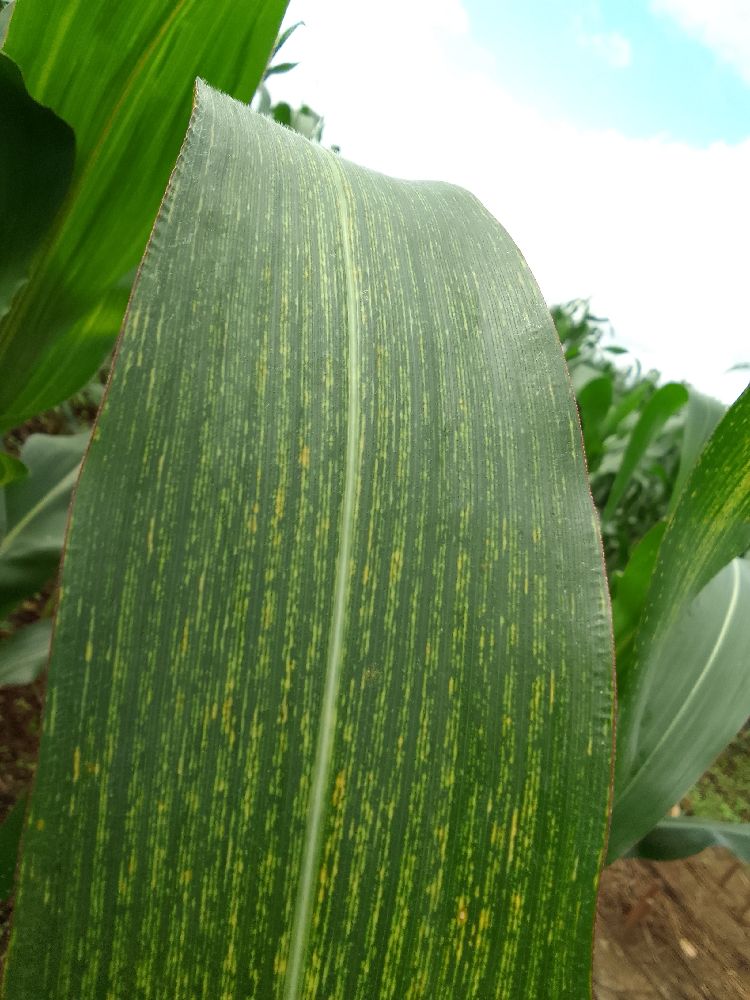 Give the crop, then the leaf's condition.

maize, maize streak virus
